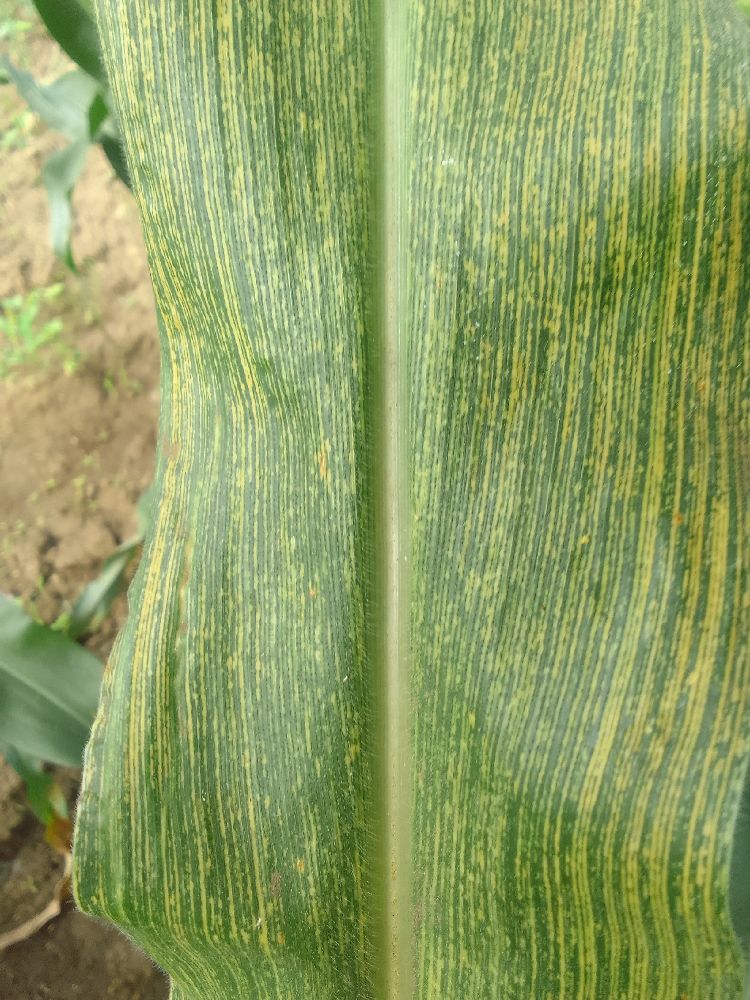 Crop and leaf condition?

maize, maize streak virus
